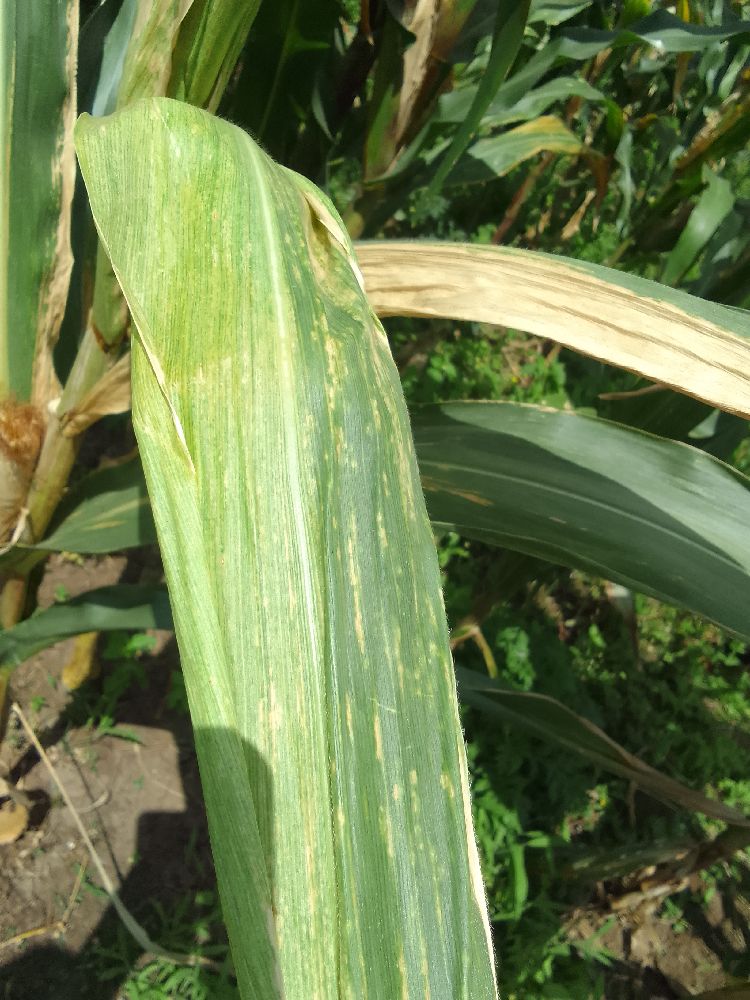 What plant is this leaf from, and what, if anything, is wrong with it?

maize, maize lethal necrosis
